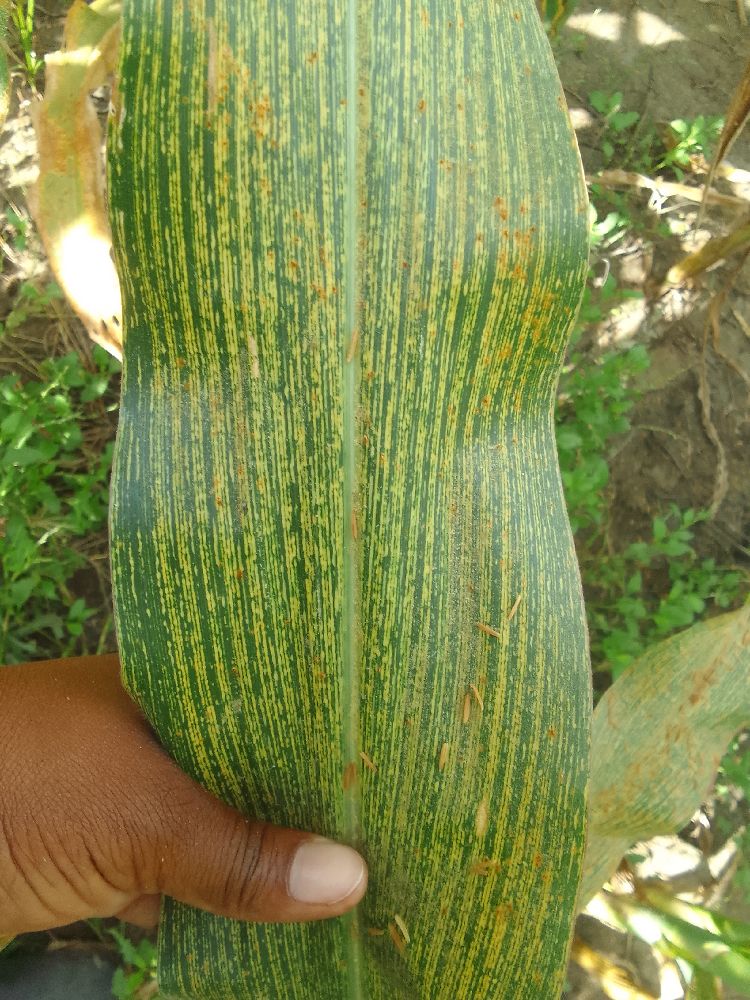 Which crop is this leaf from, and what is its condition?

maize, maize streak virus
